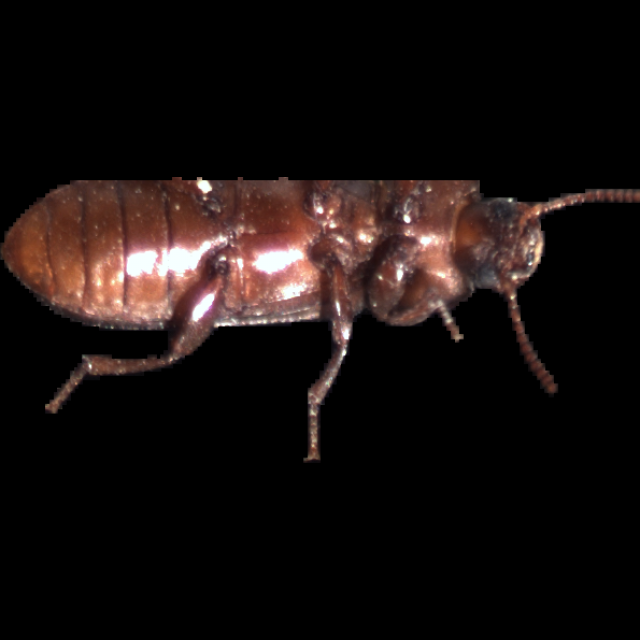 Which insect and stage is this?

mealworm beetle
